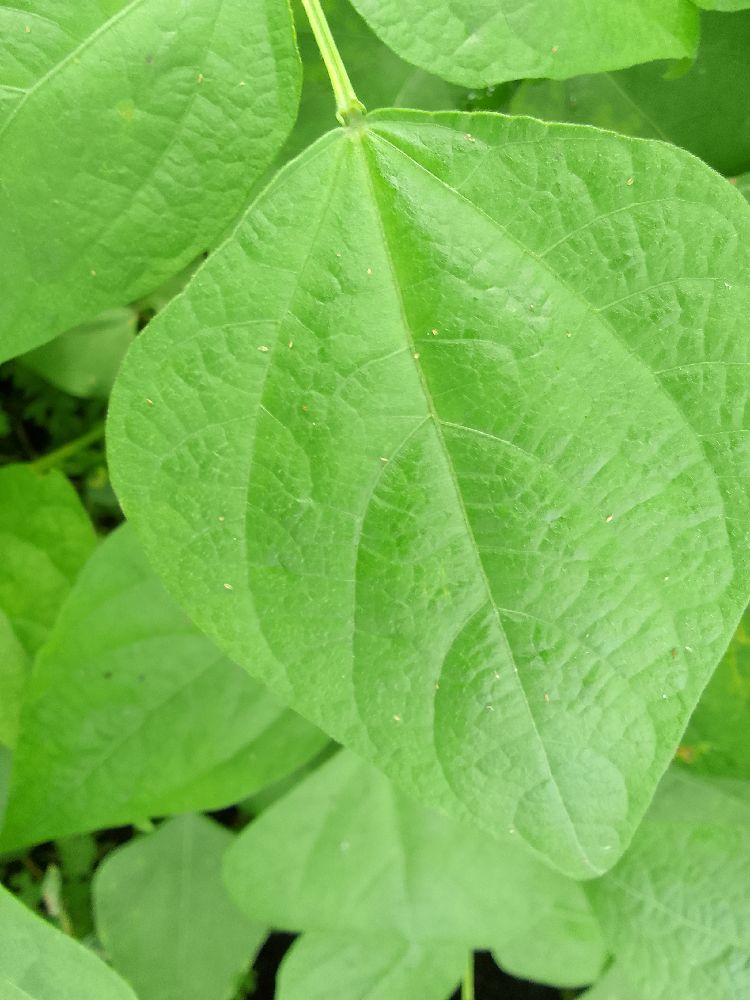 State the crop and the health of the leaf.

common bean, healthy
